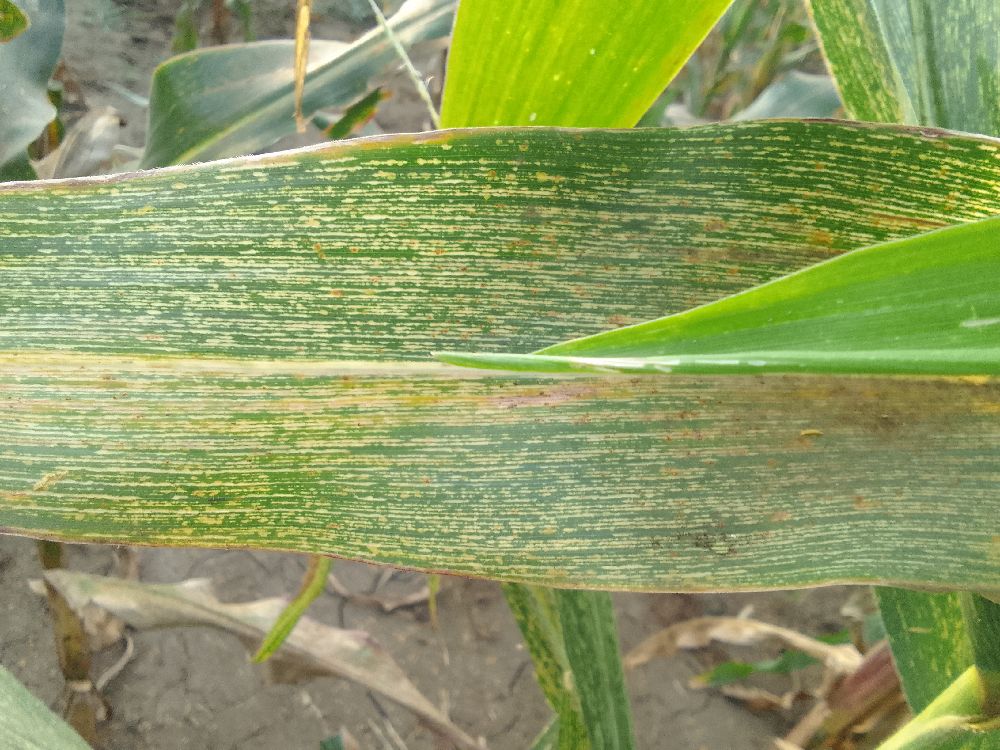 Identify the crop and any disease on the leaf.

maize, maize streak virus
